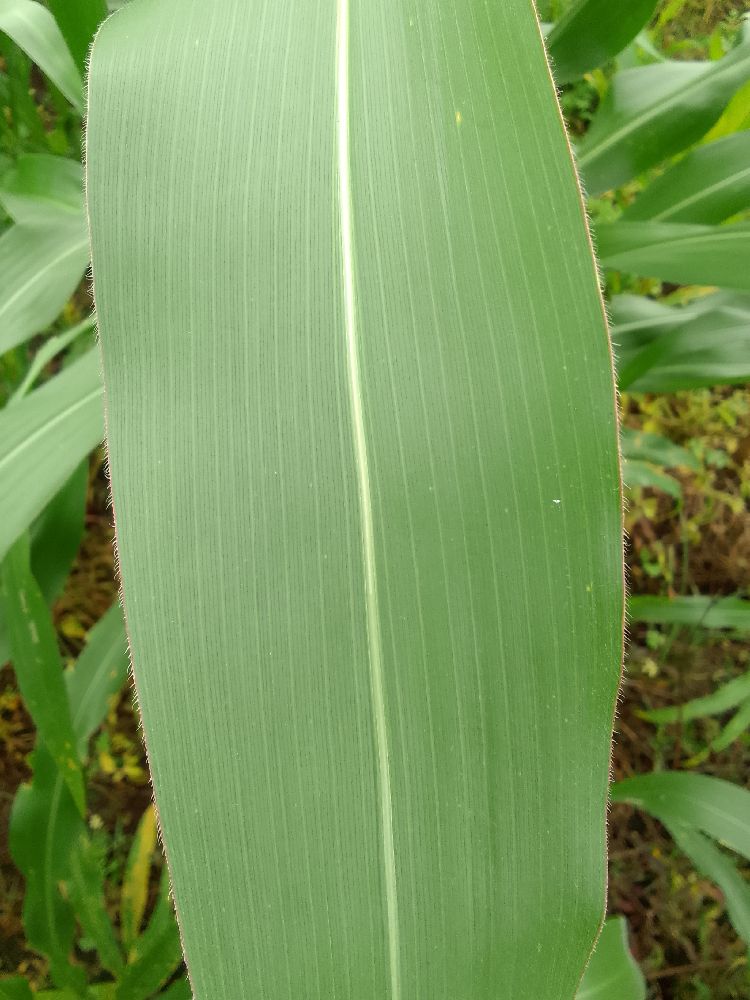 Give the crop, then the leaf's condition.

maize, healthy
